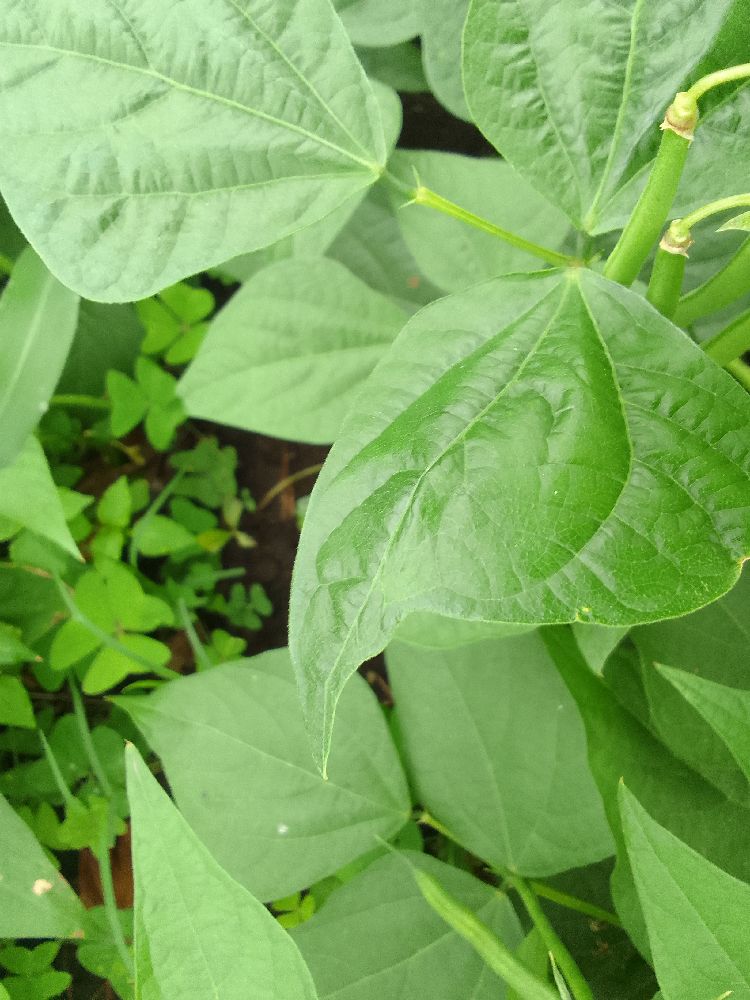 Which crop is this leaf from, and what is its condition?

common bean, healthy
